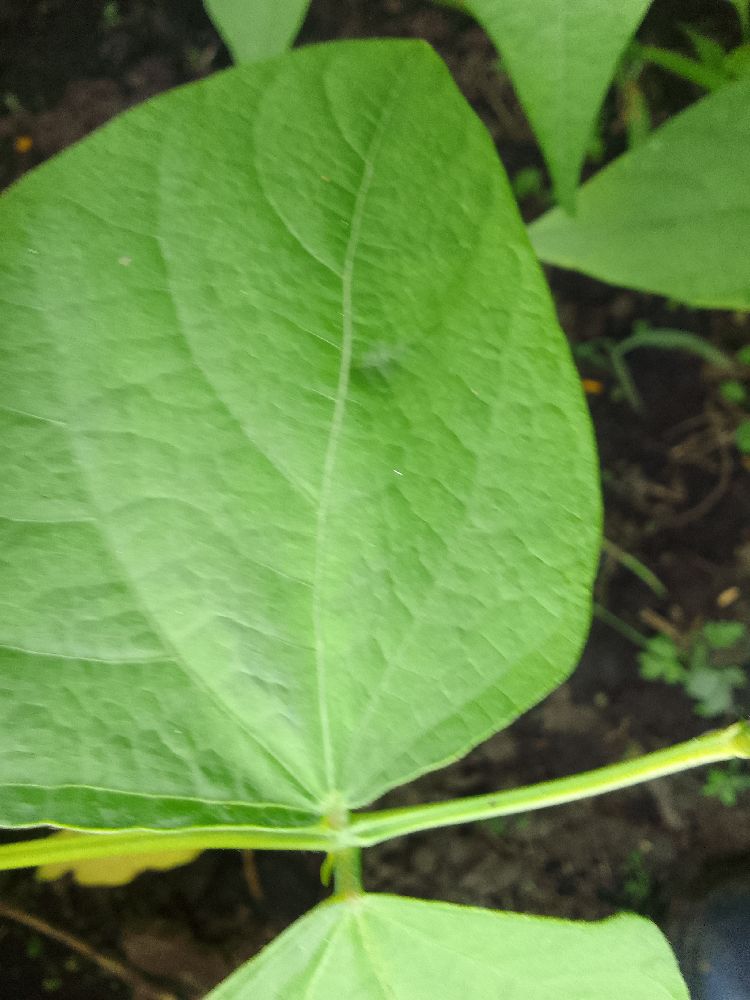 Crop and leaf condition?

common bean, healthy
